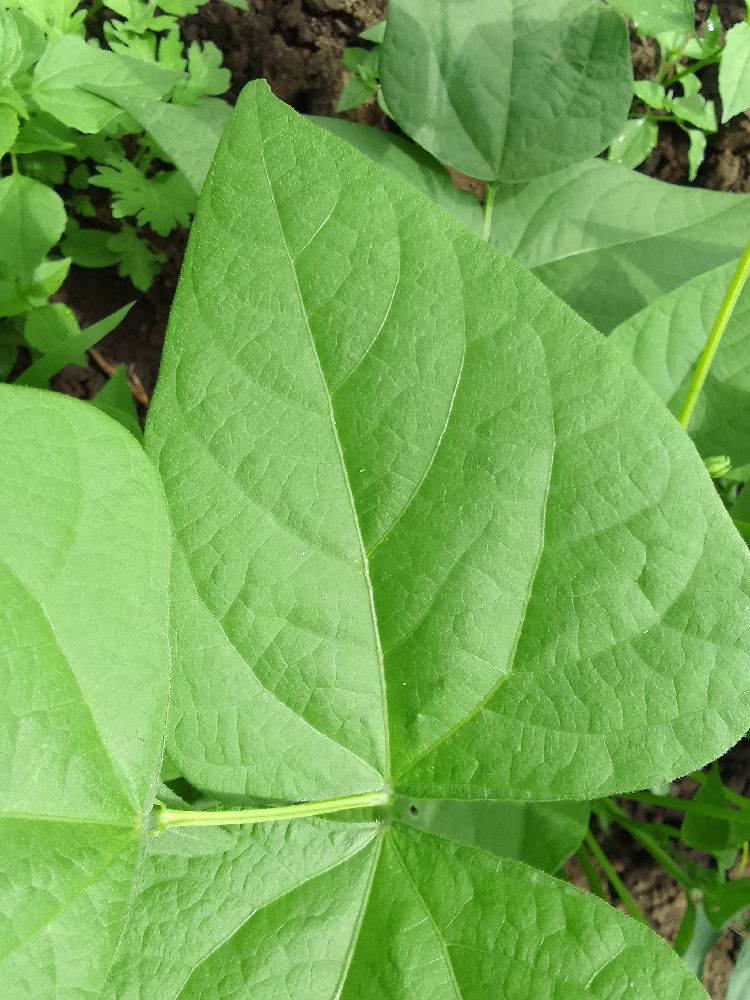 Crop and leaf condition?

common bean, healthy
